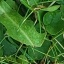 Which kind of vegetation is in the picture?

structured weed
